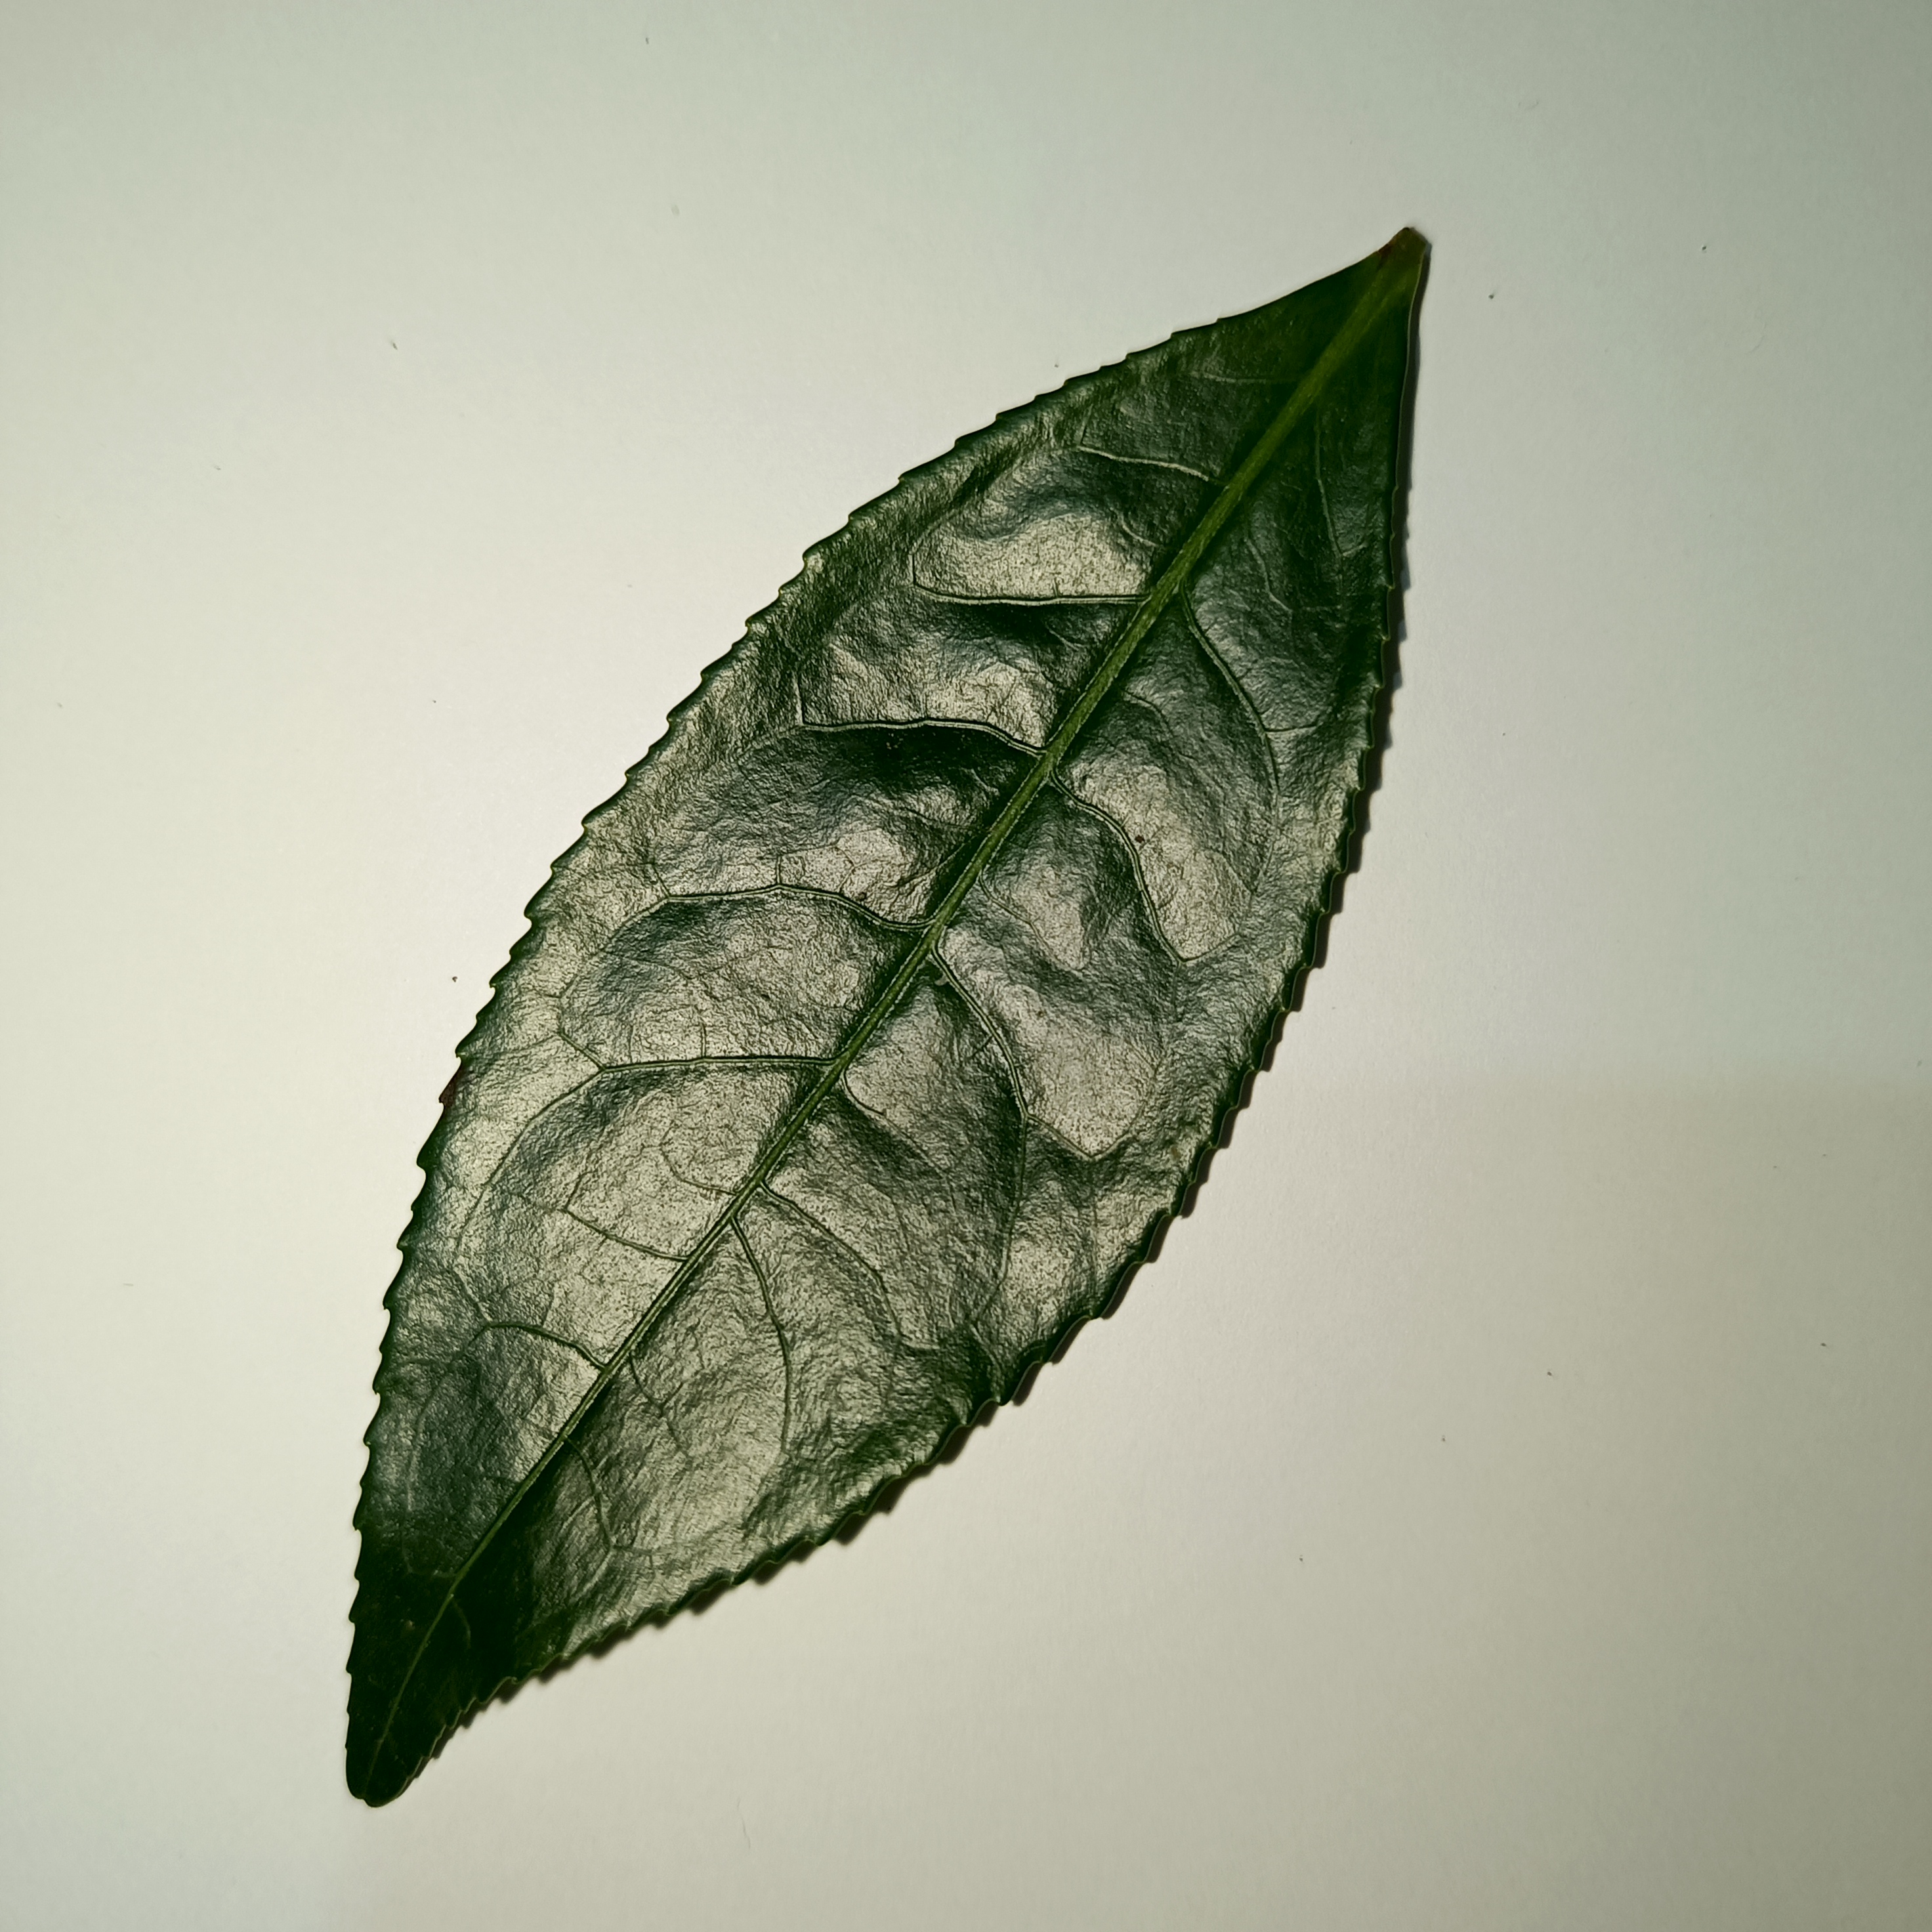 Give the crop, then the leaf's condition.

tea, healthy
